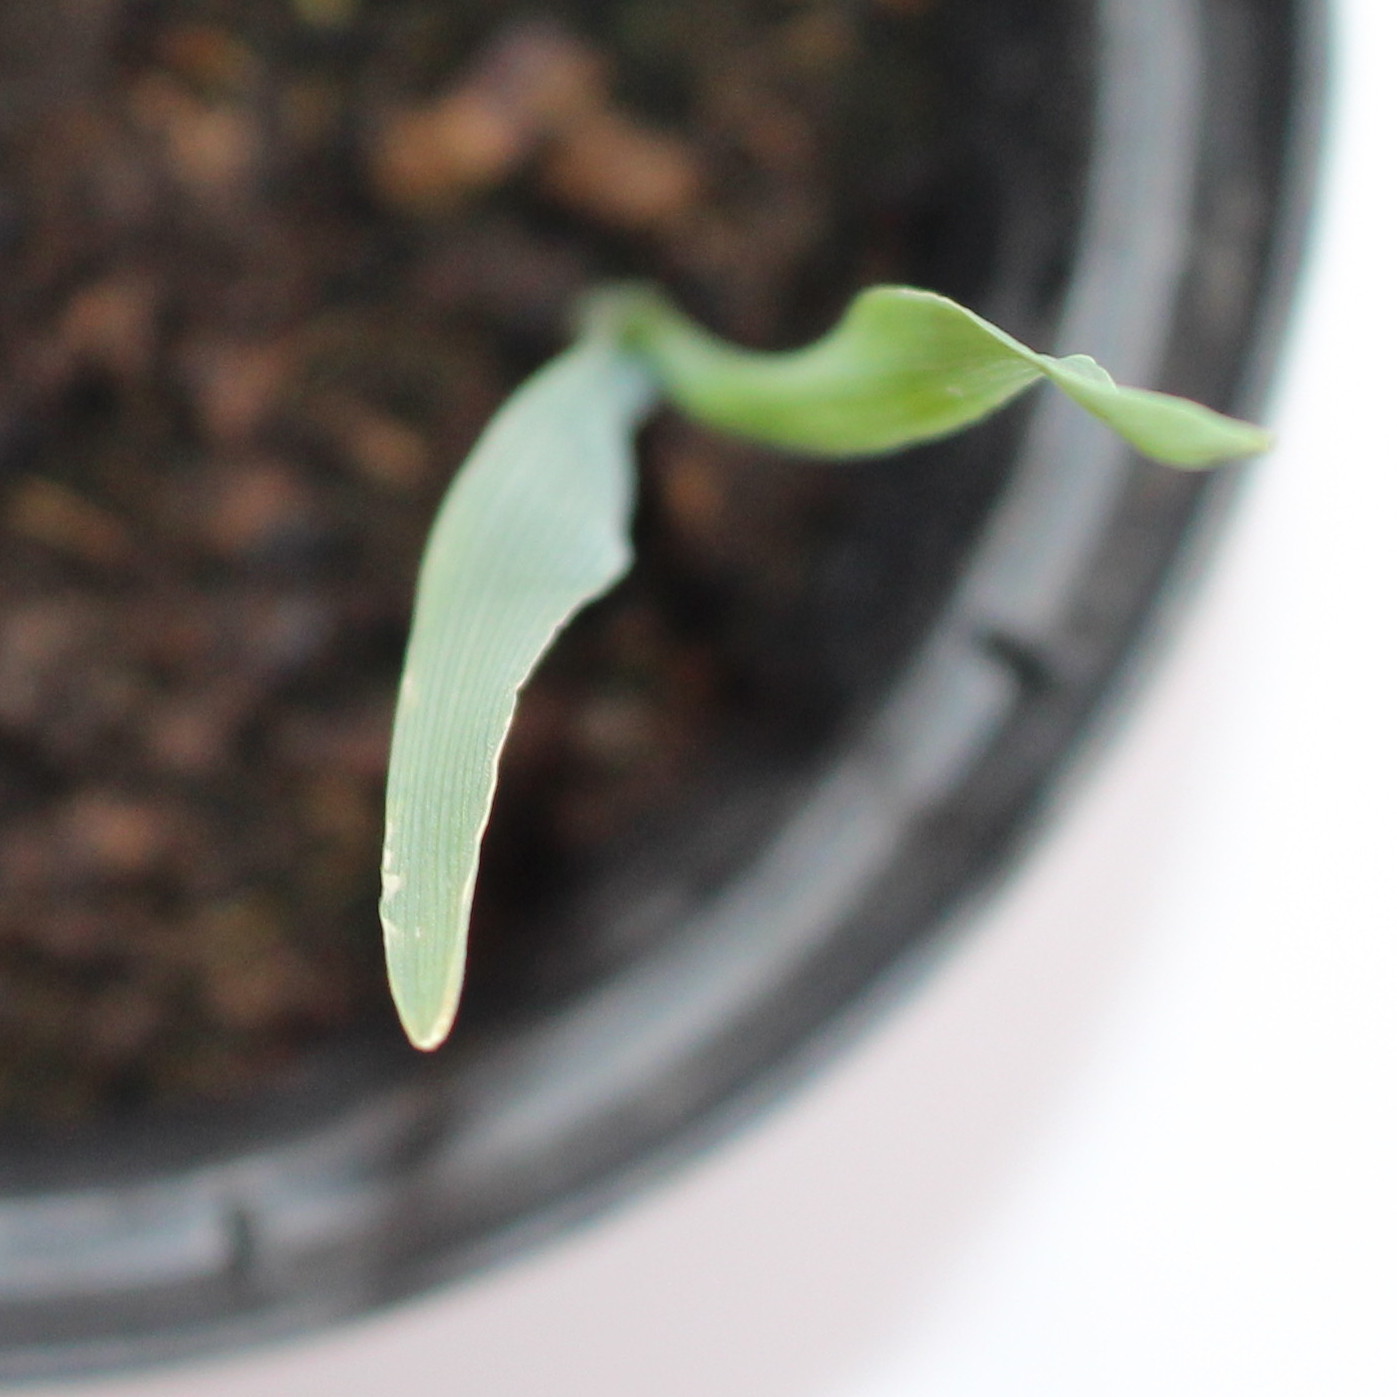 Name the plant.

Avena sterilis
